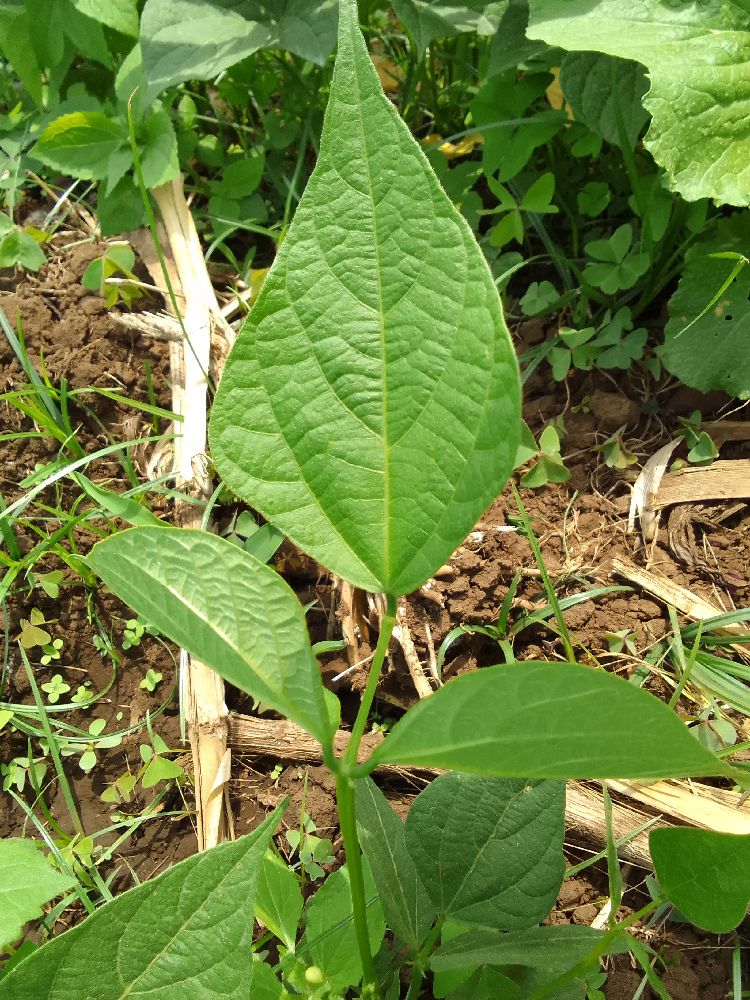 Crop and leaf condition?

common bean, healthy
